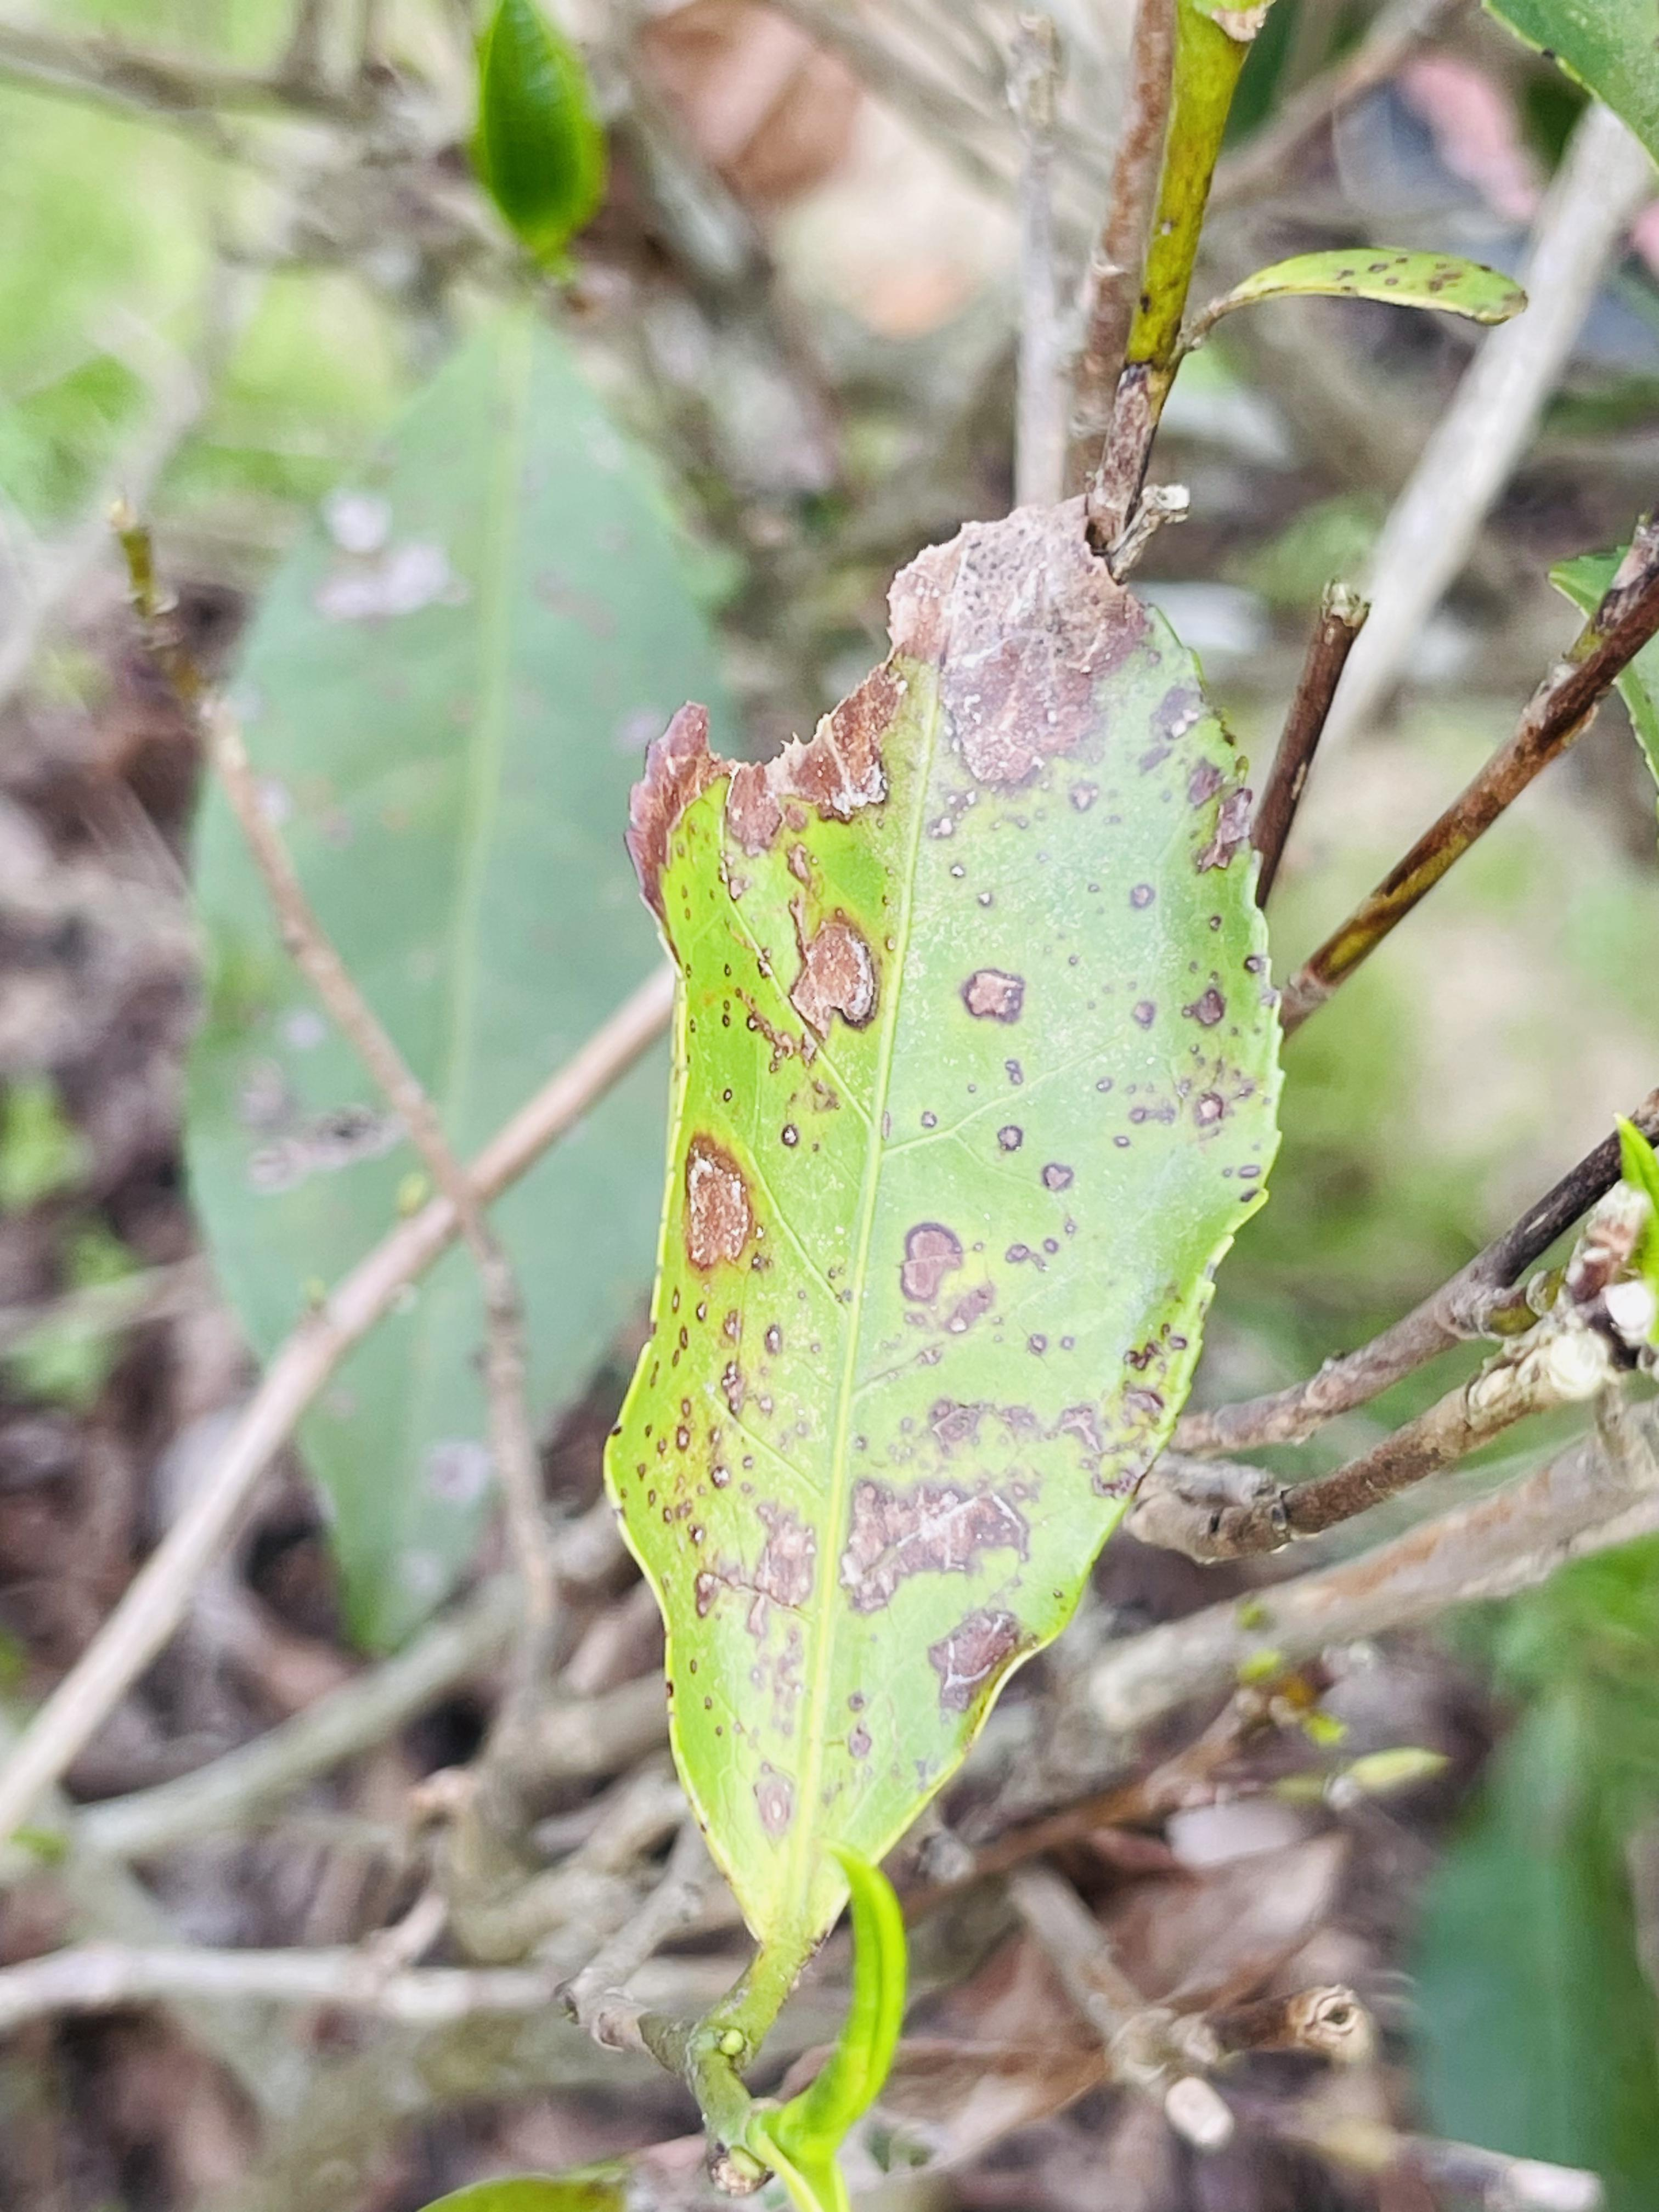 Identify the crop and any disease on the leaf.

tea, blight
